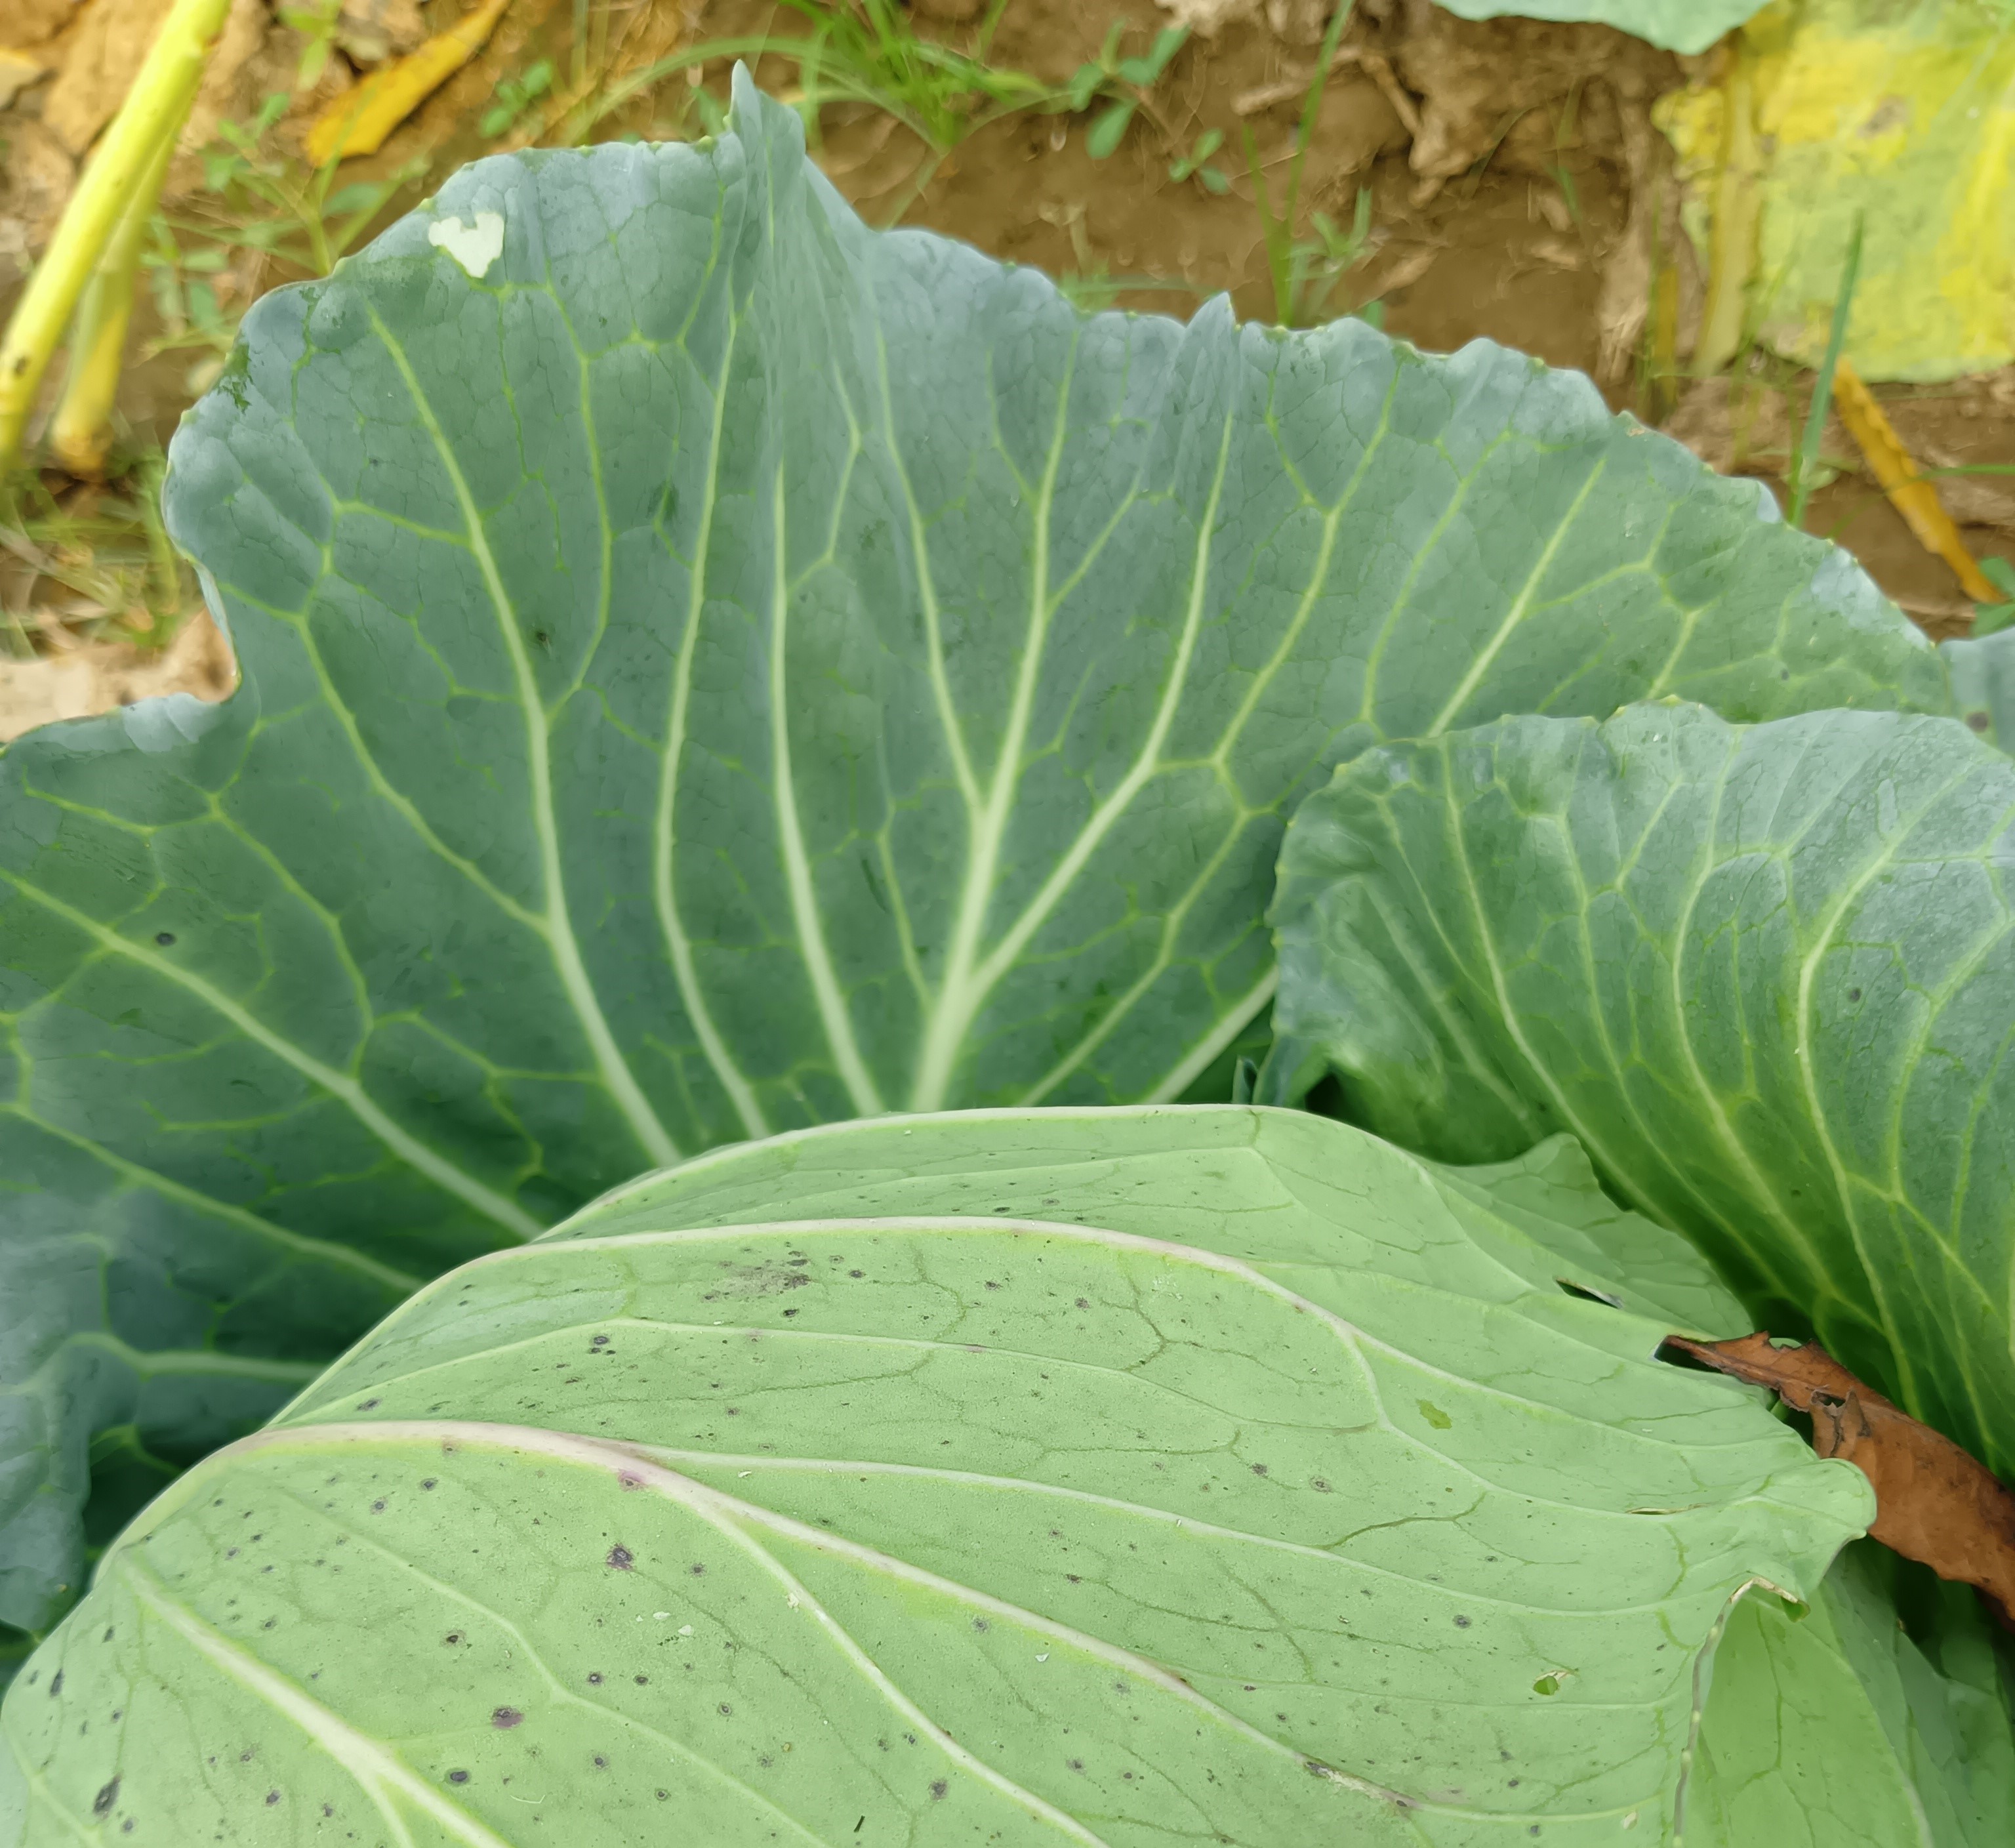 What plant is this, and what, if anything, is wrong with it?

cabbage, healthy
